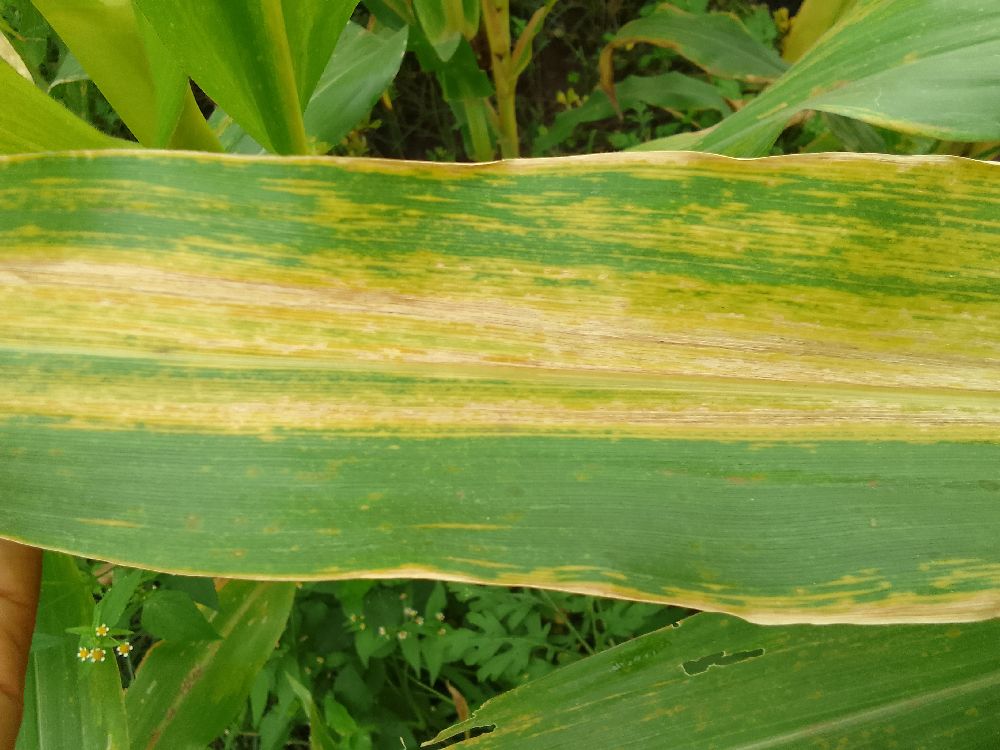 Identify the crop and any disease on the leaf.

maize, maize lethal necrosis
